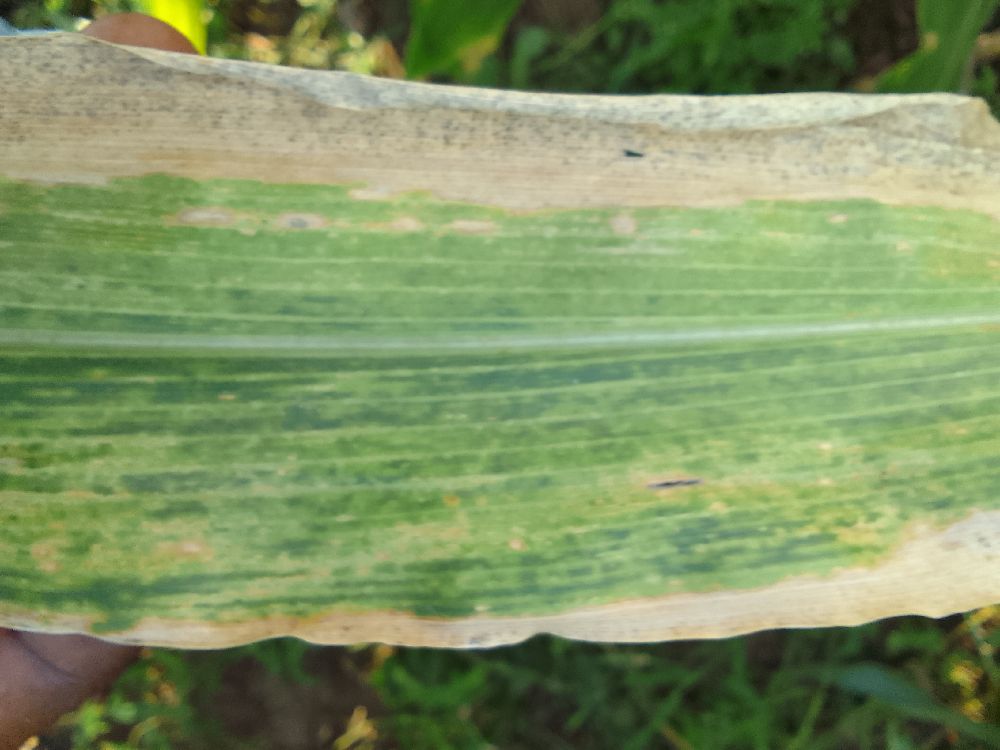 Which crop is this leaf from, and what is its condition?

maize, maize lethal necrosis
